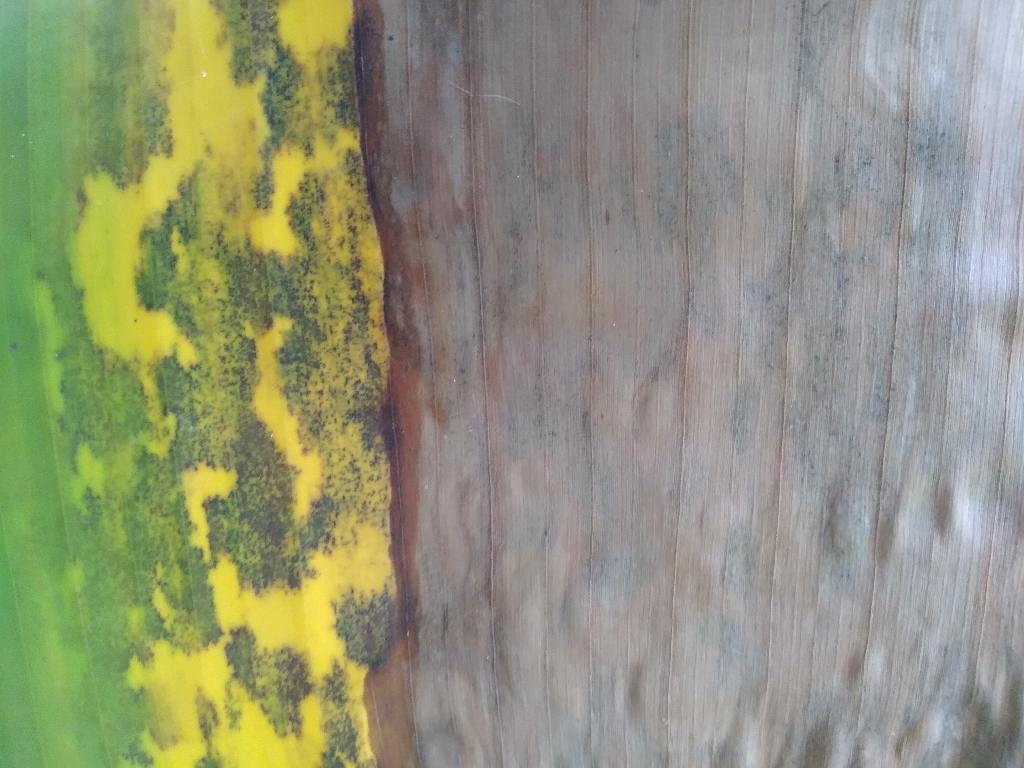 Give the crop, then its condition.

banana, black sigatoka
